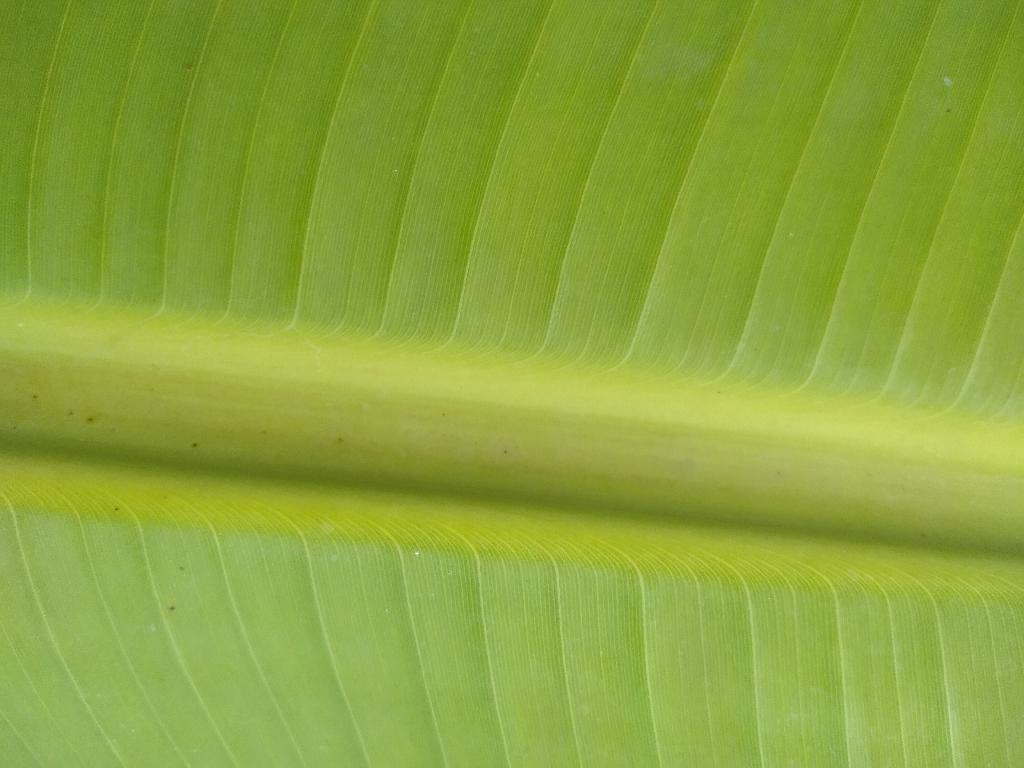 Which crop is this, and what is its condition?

banana, healthy
